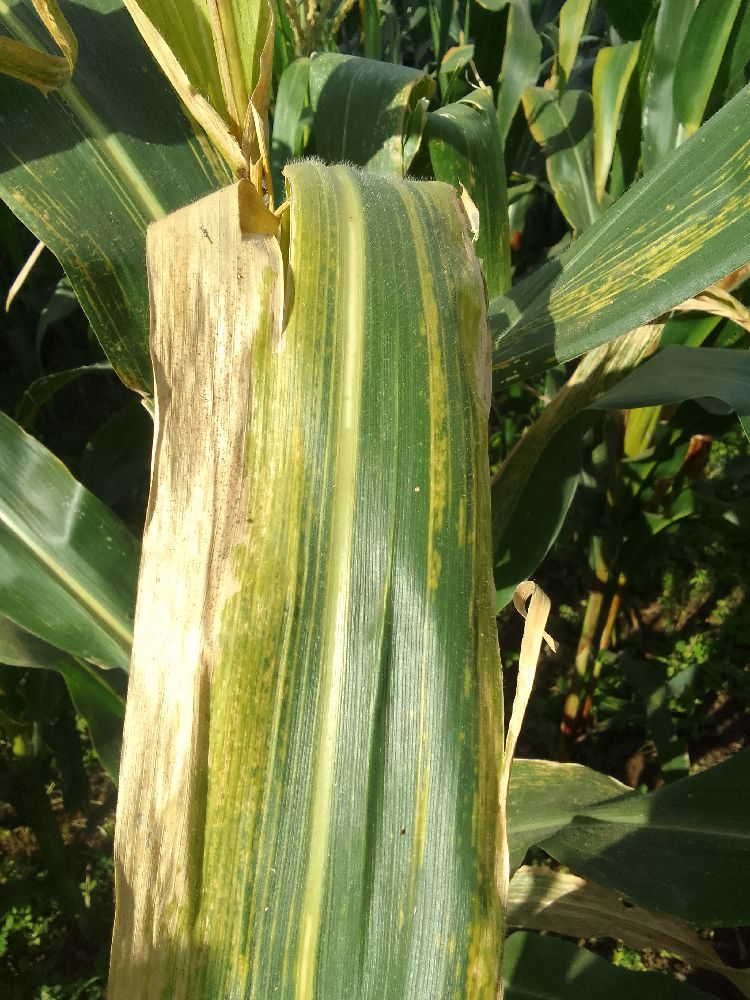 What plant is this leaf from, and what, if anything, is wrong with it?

maize, maize lethal necrosis
